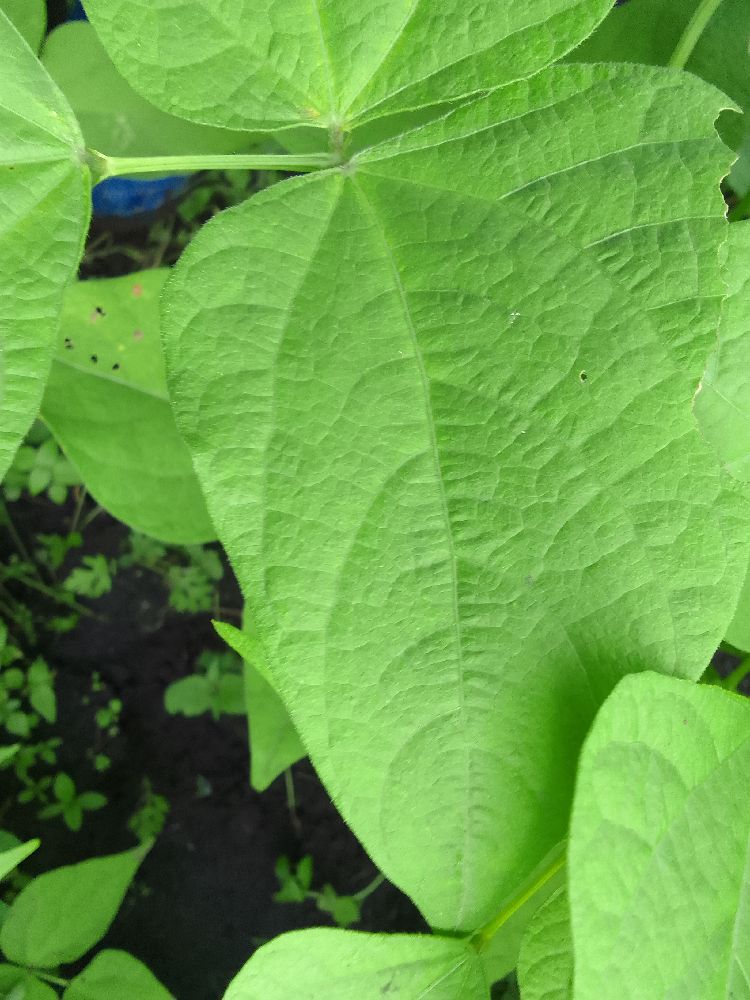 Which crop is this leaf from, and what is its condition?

common bean, healthy
